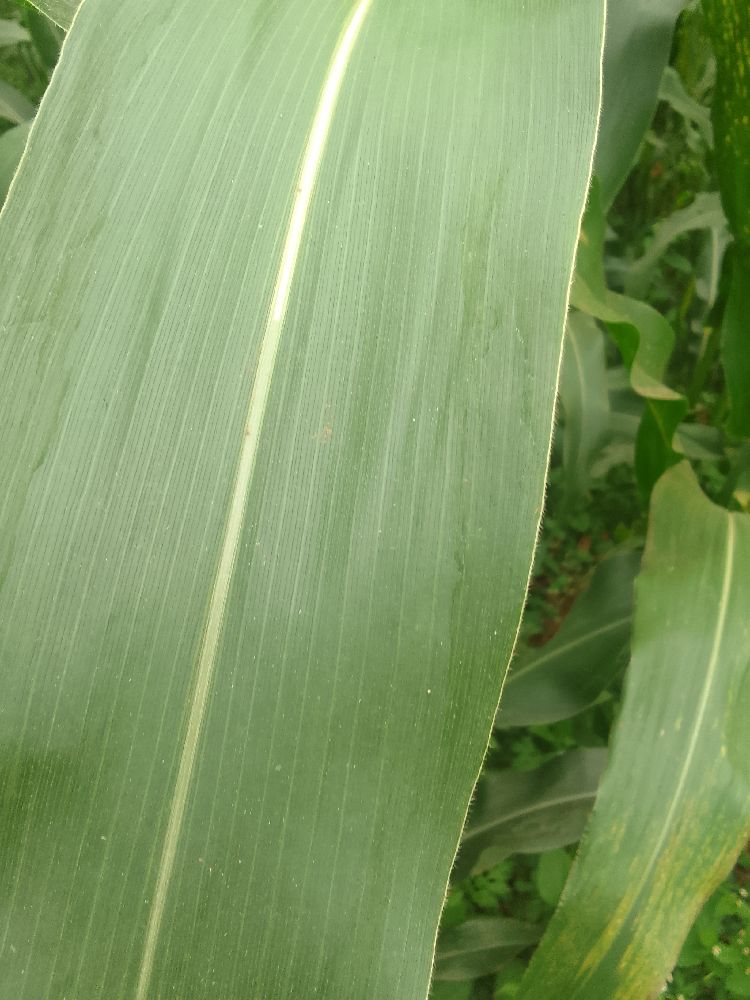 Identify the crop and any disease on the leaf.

maize, healthy
